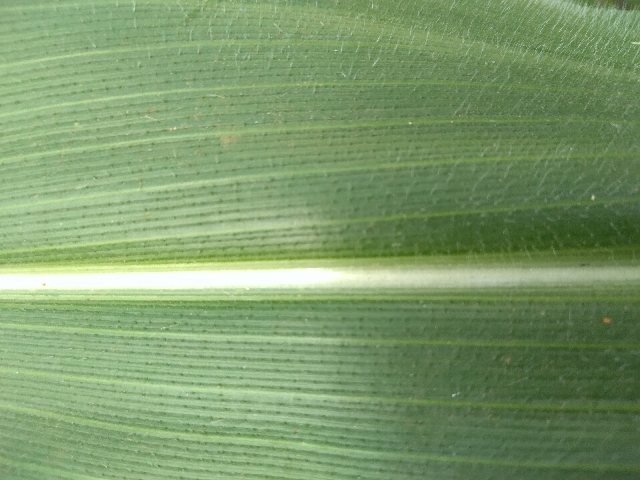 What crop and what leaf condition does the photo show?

maize, healthy
